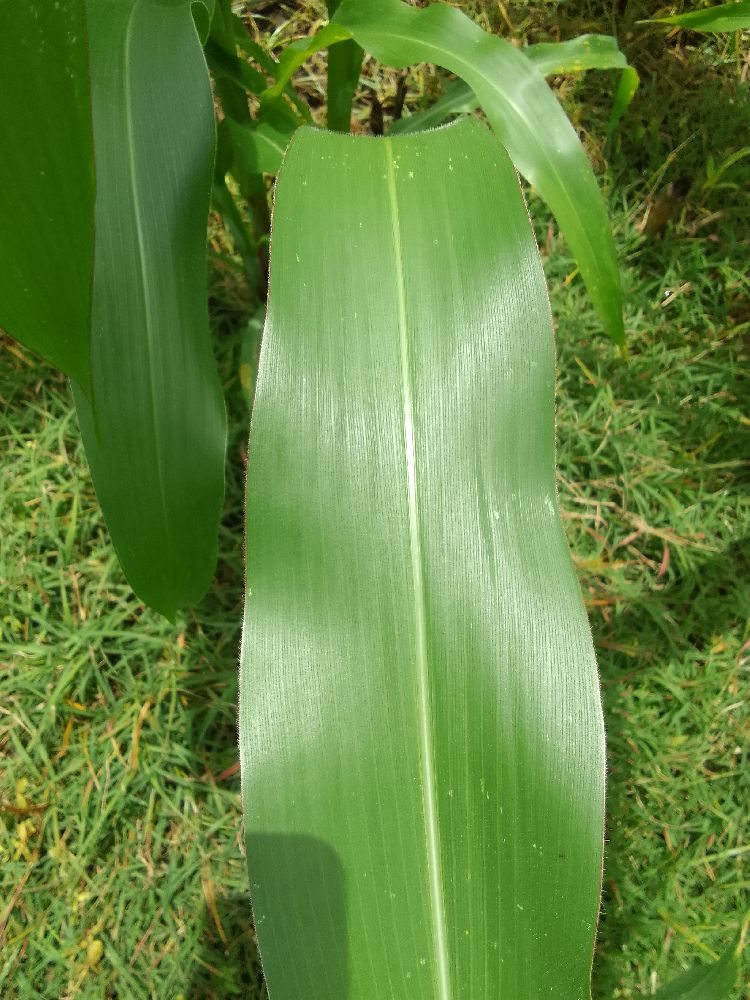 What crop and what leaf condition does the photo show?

maize, healthy
